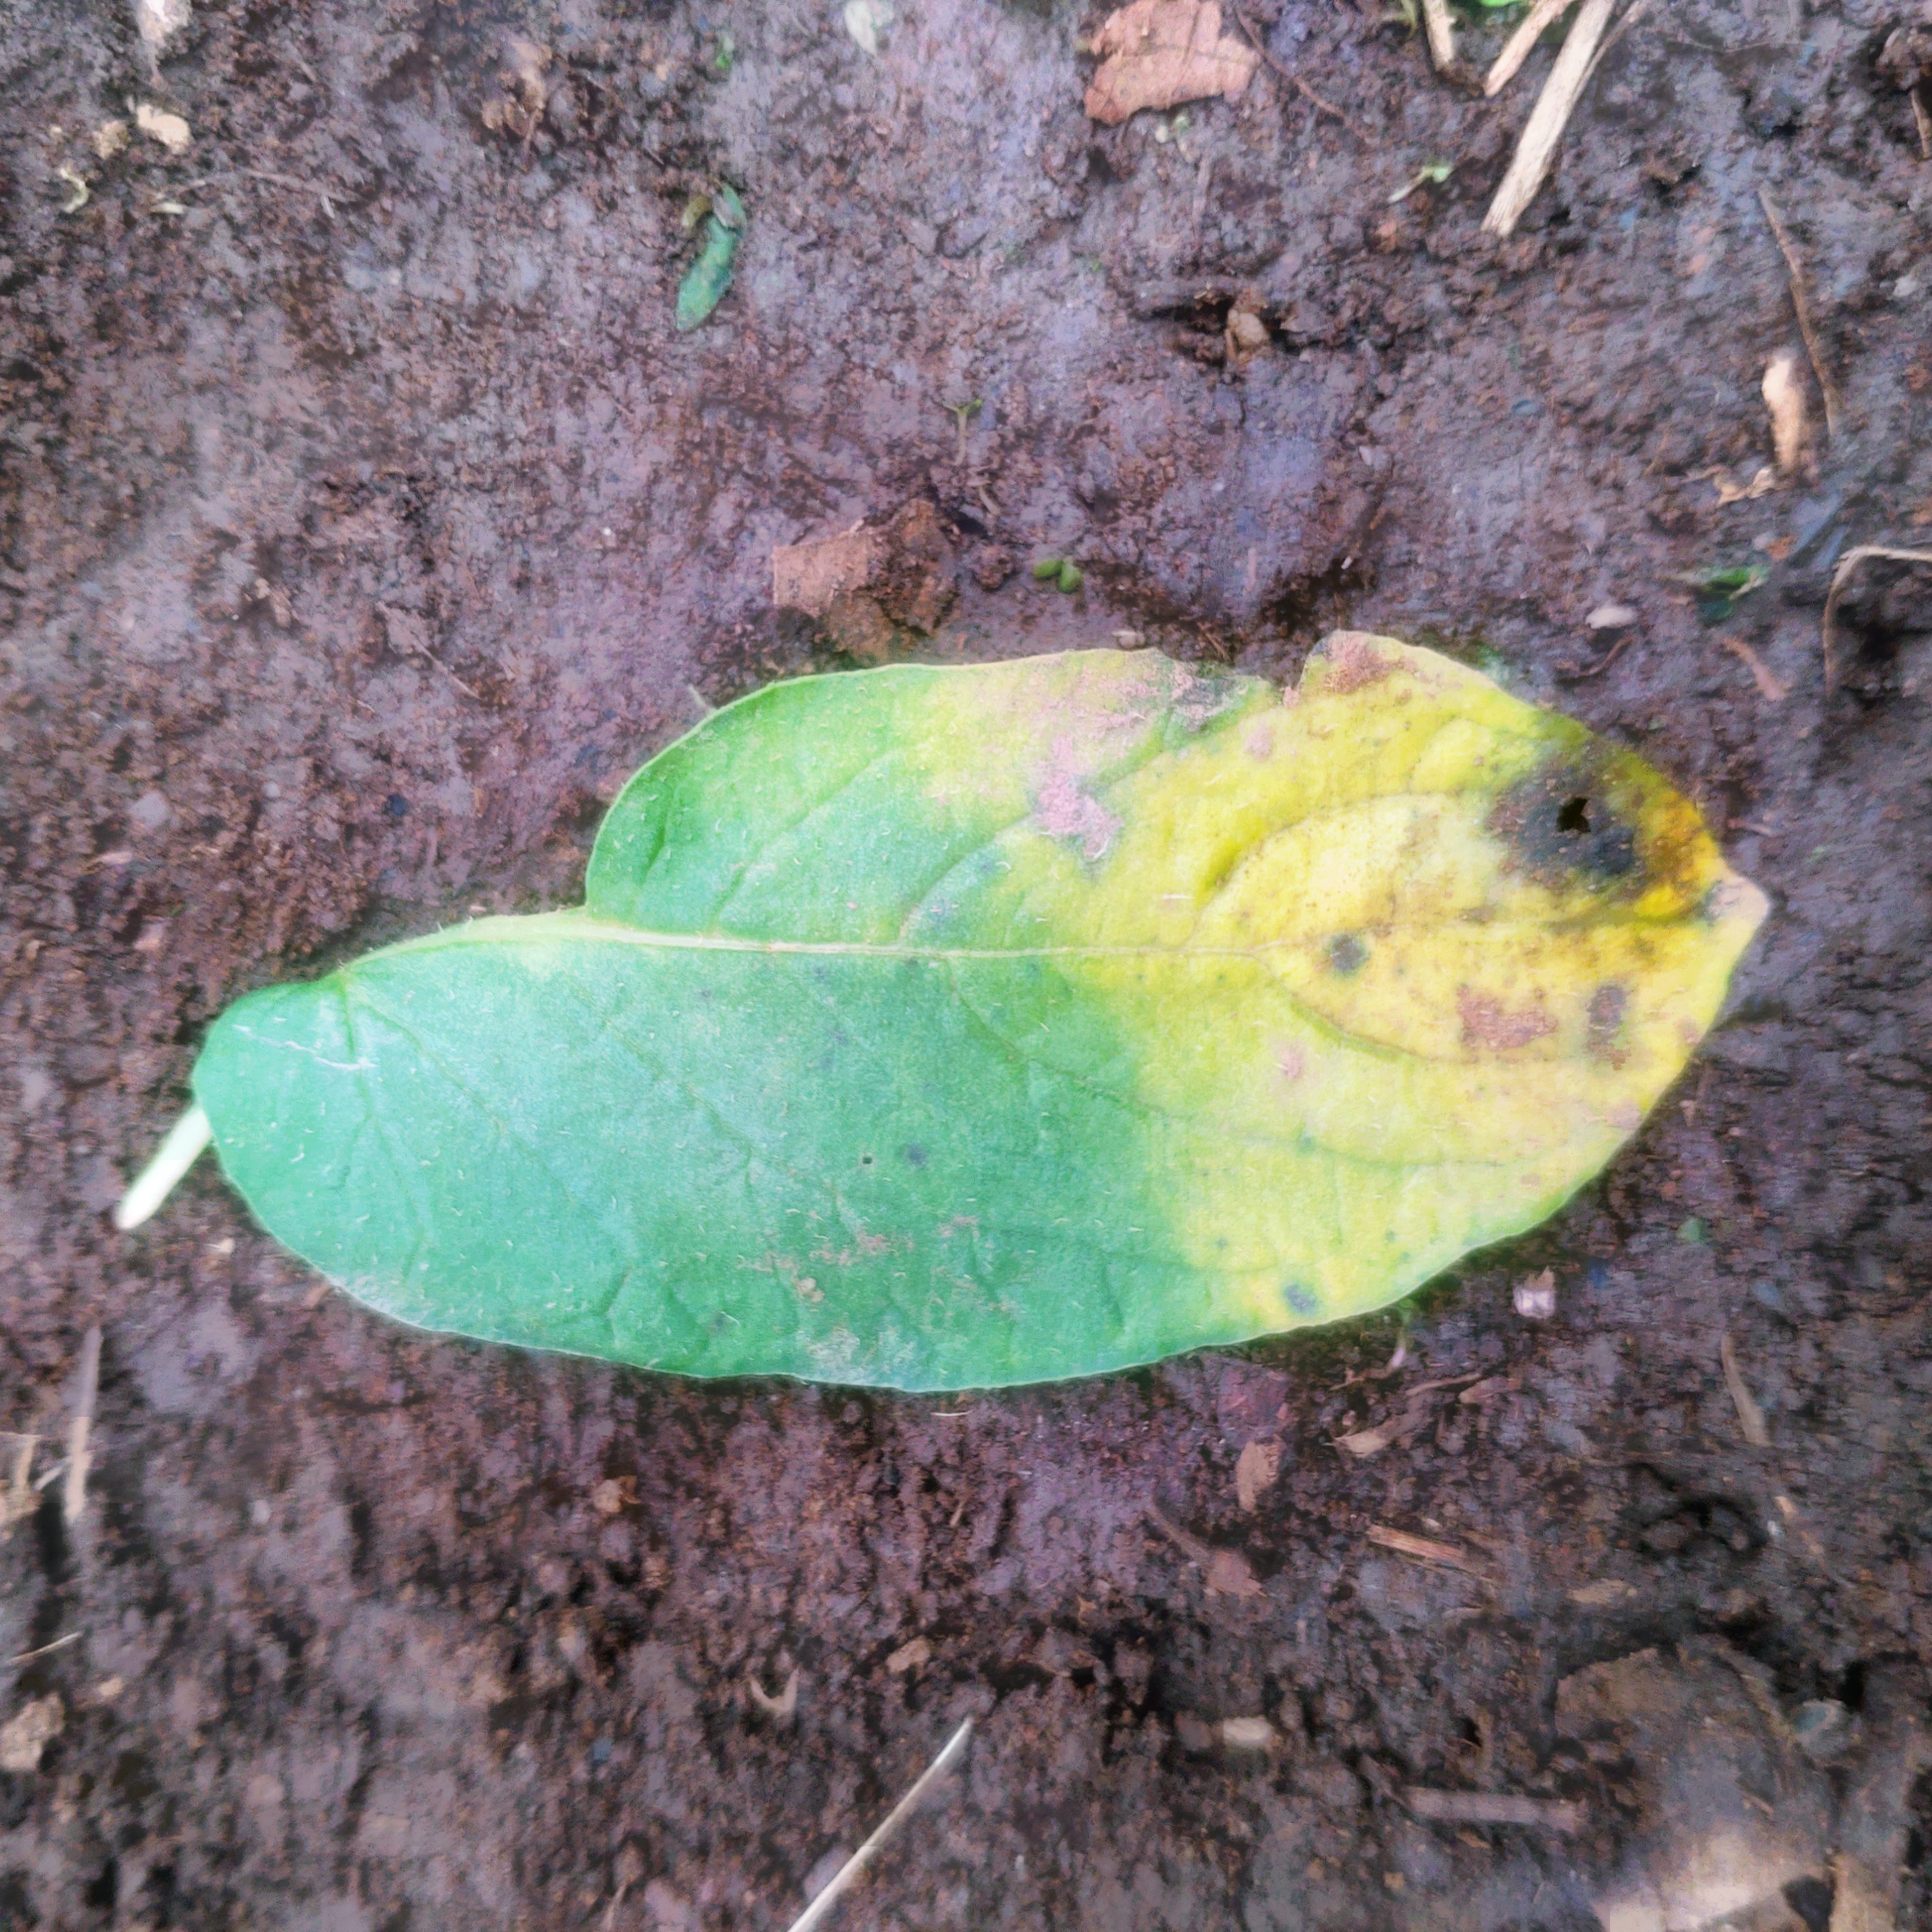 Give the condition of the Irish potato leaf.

late blight
